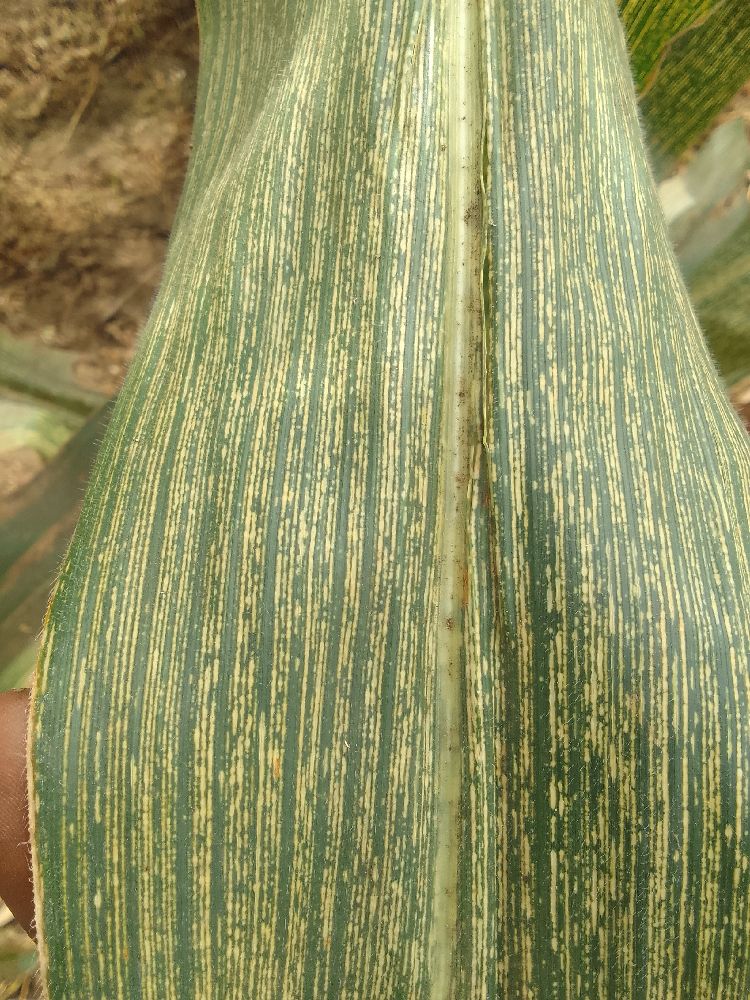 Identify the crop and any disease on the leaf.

maize, maize streak virus
